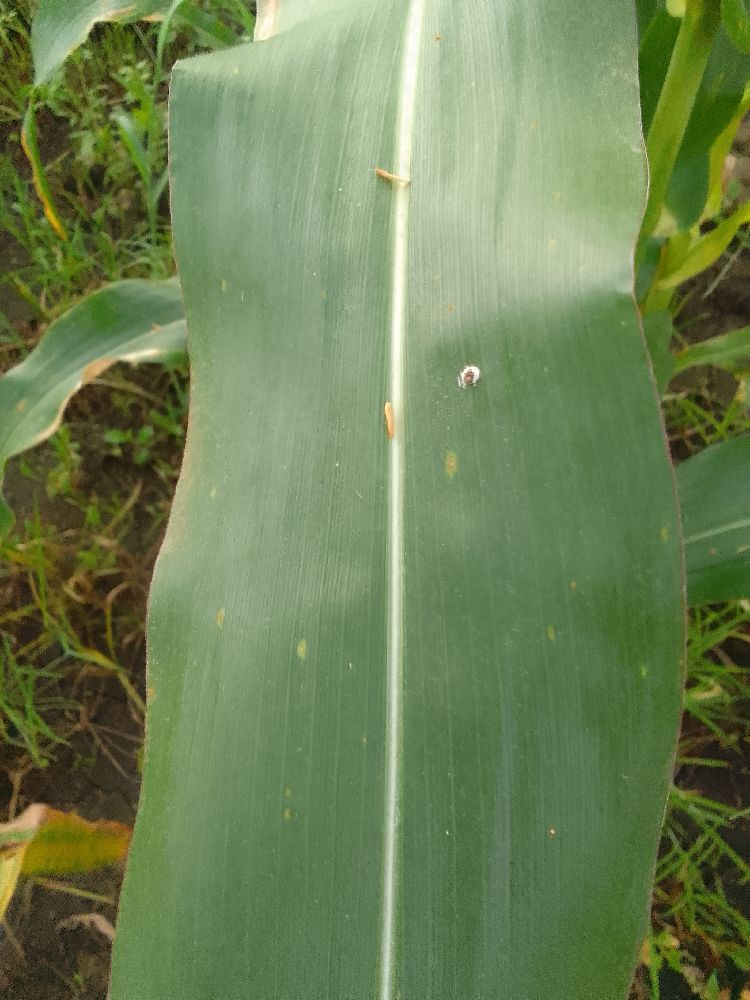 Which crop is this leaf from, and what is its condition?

maize, healthy
